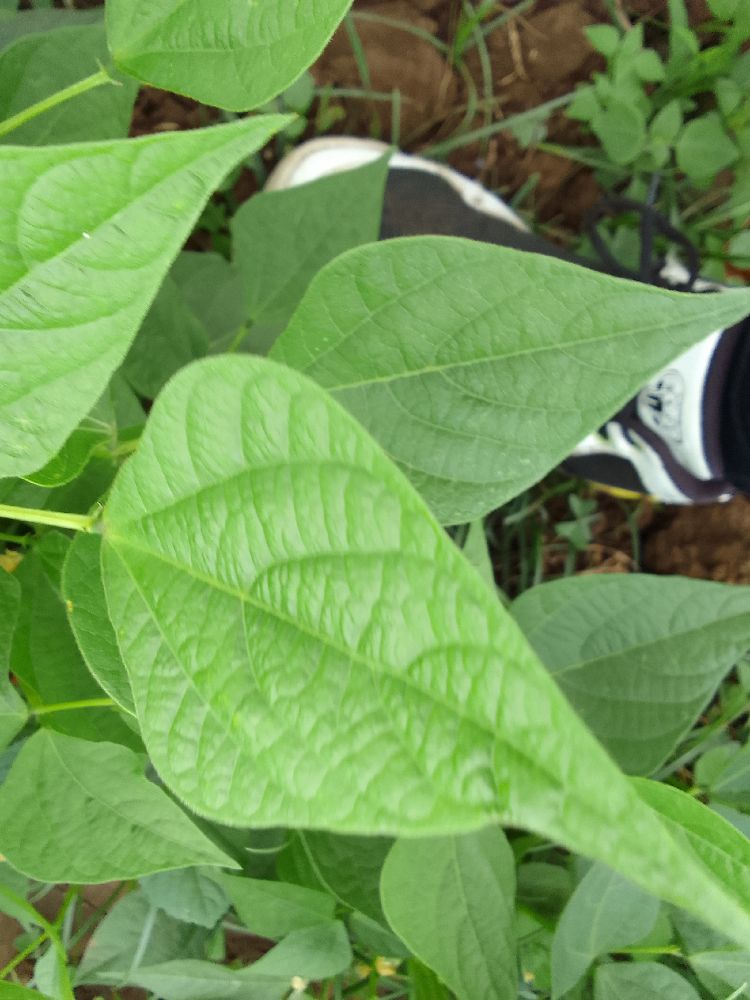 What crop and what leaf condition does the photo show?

common bean, healthy
